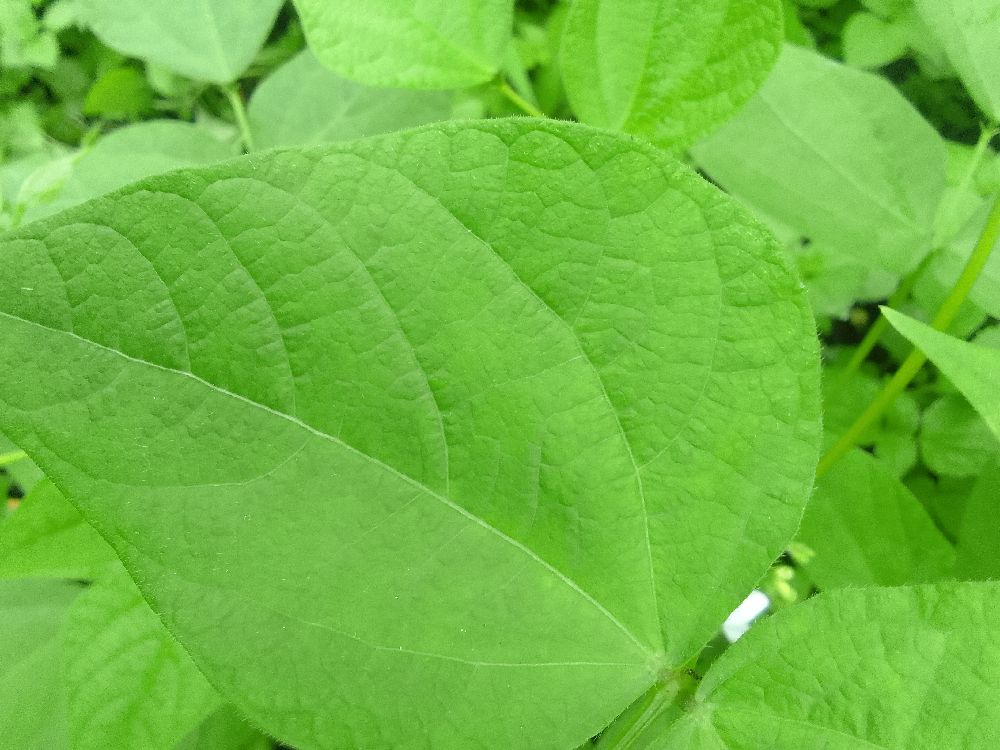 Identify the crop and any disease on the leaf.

common bean, healthy
